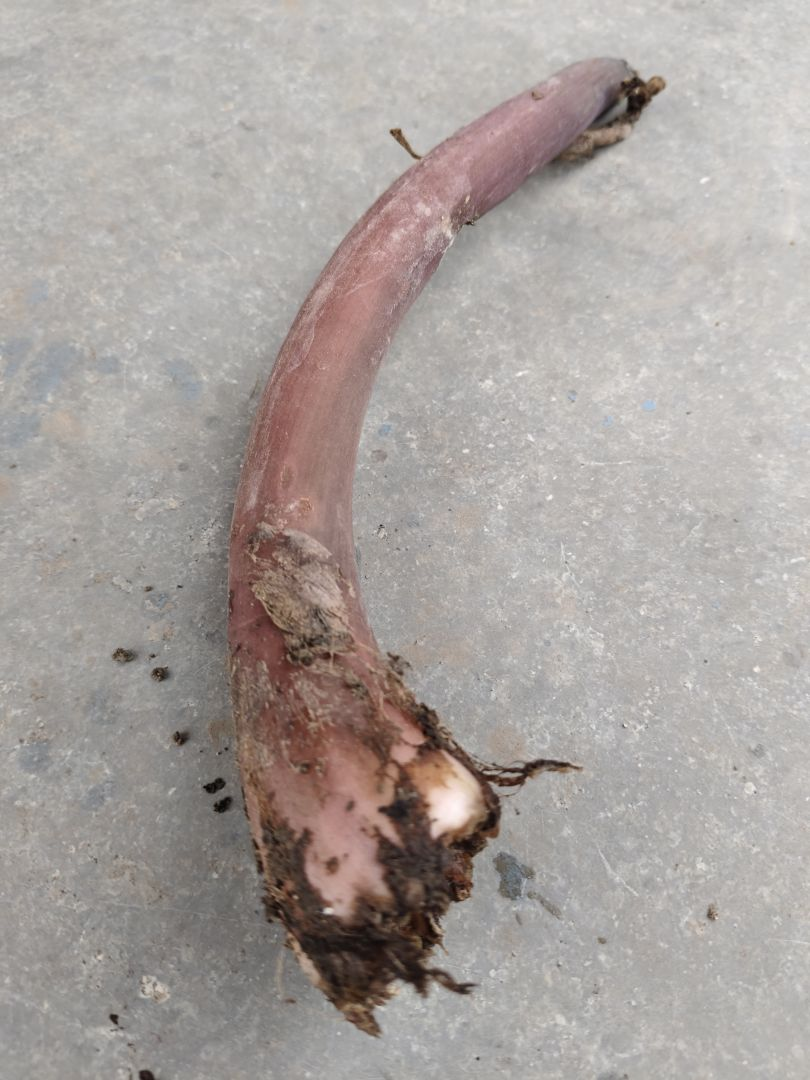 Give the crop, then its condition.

taro, root rot
